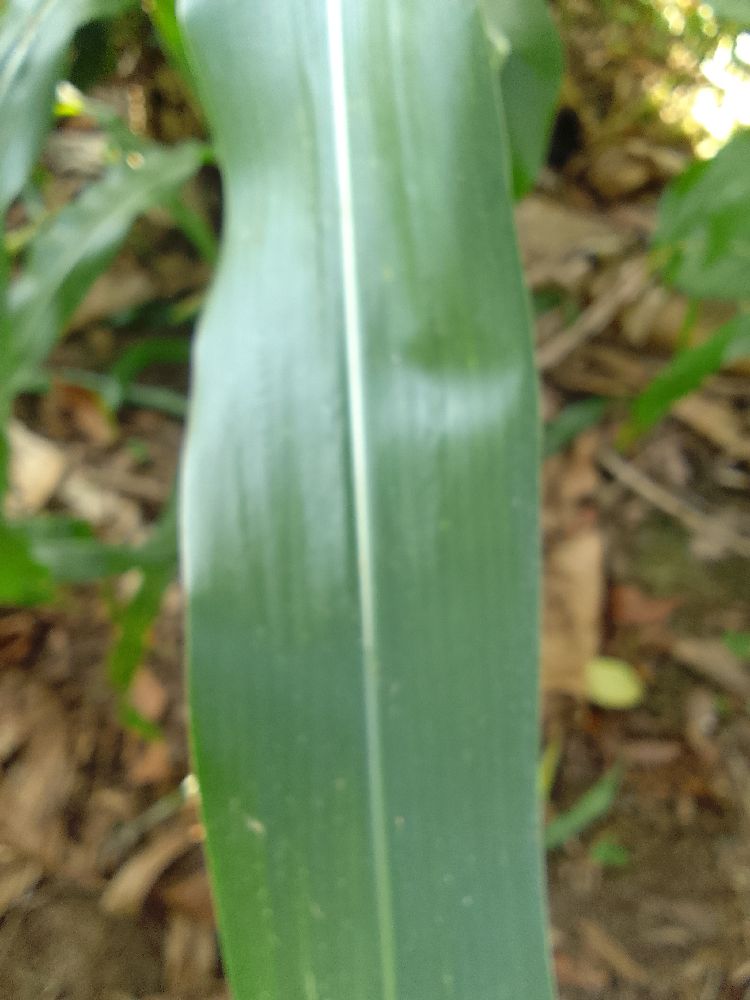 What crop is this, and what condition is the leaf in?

maize, healthy
